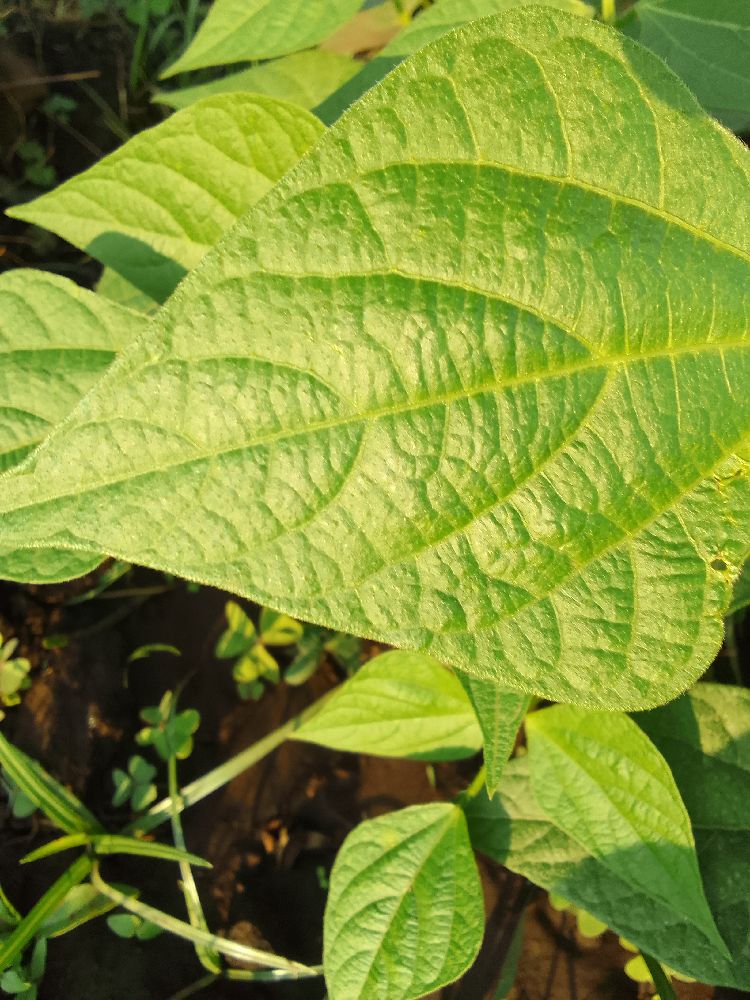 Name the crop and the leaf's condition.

common bean, healthy
